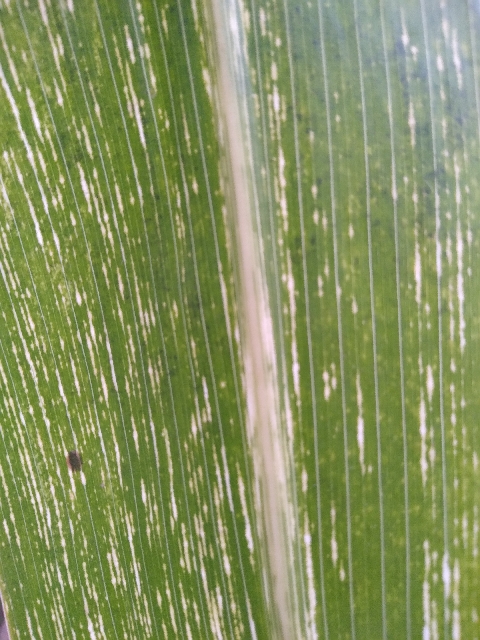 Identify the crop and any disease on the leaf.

maize, maize streak virus
